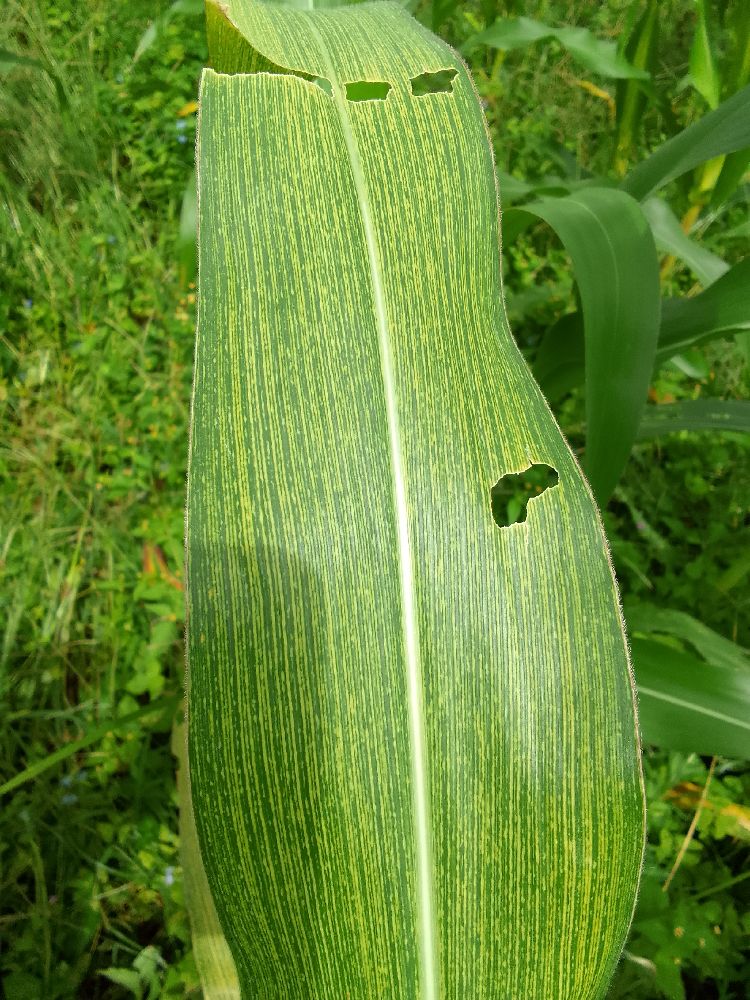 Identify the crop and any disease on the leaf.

maize, maize streak virus
